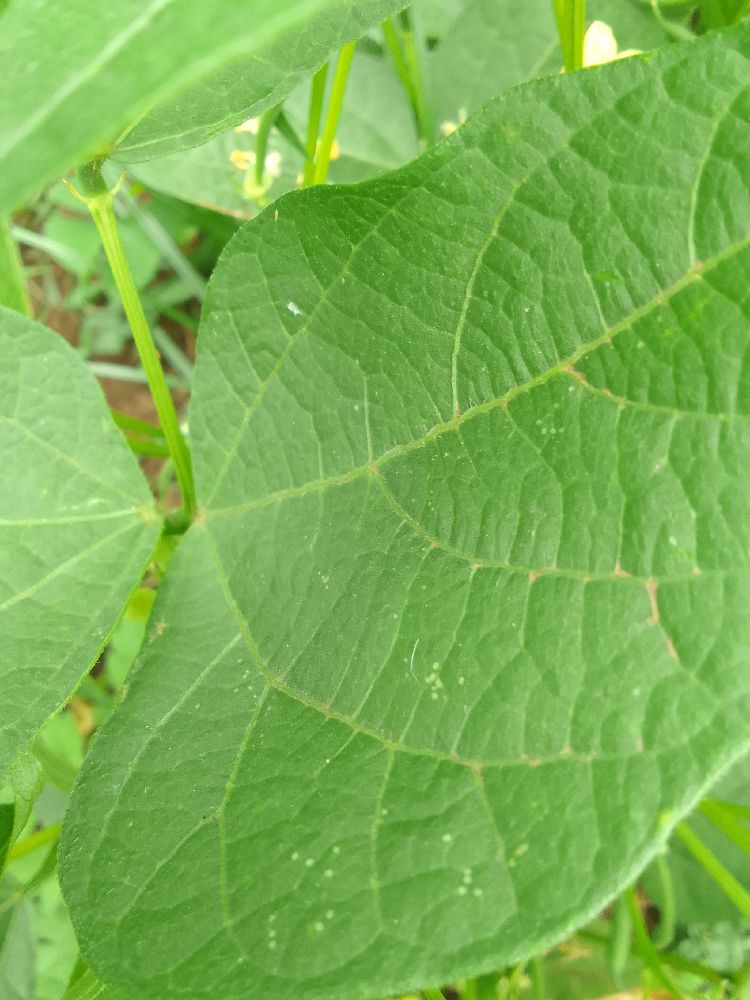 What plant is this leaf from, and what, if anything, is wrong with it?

common bean, healthy
